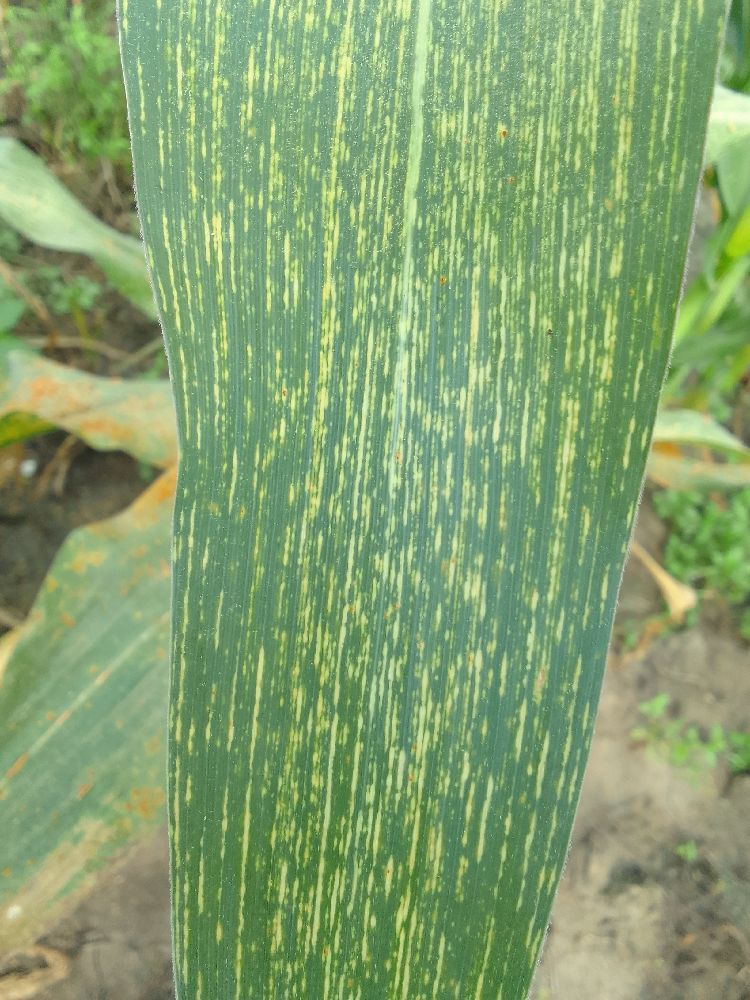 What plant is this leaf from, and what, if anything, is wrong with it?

maize, maize streak virus
